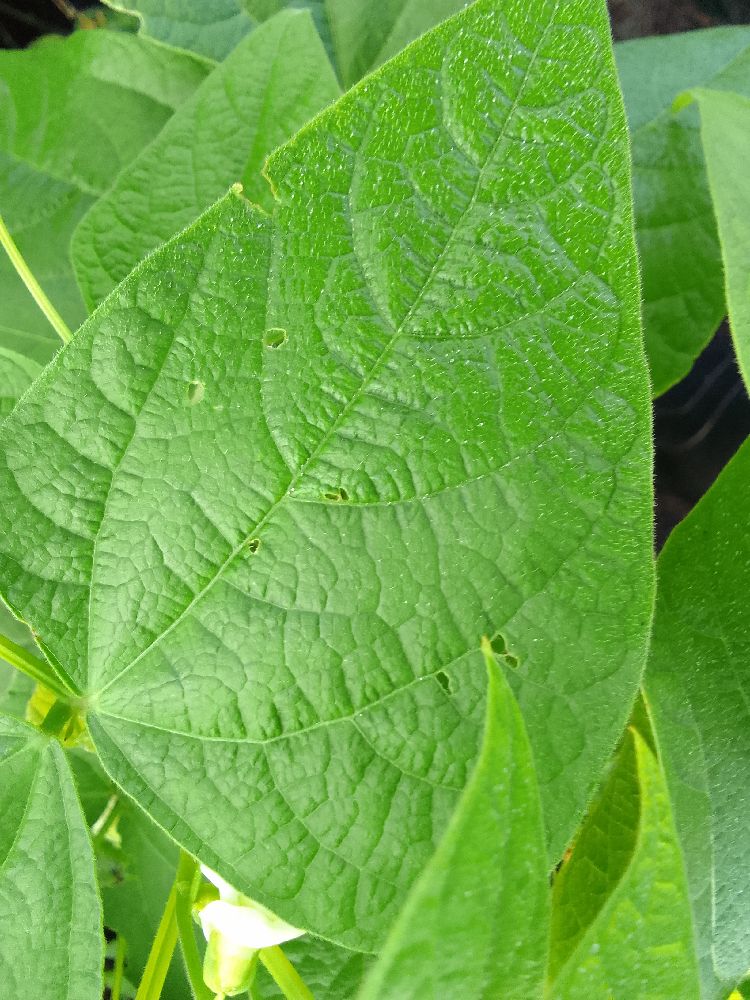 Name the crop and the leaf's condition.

common bean, healthy
